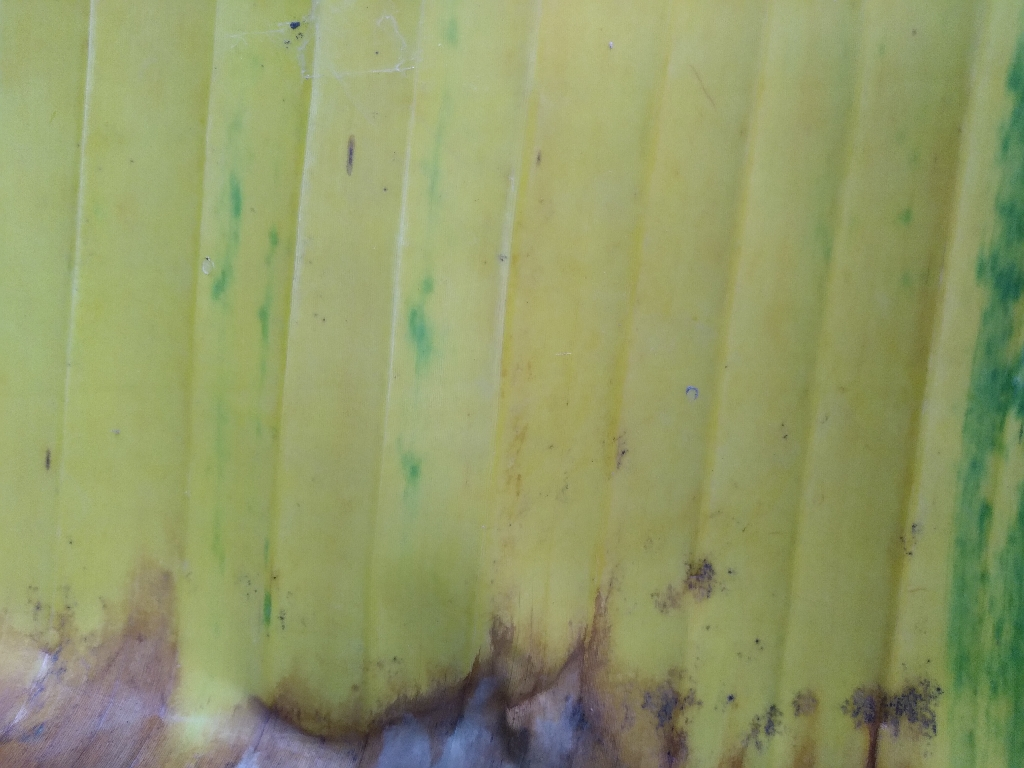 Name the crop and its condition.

banana, fusarium wilt race 1
